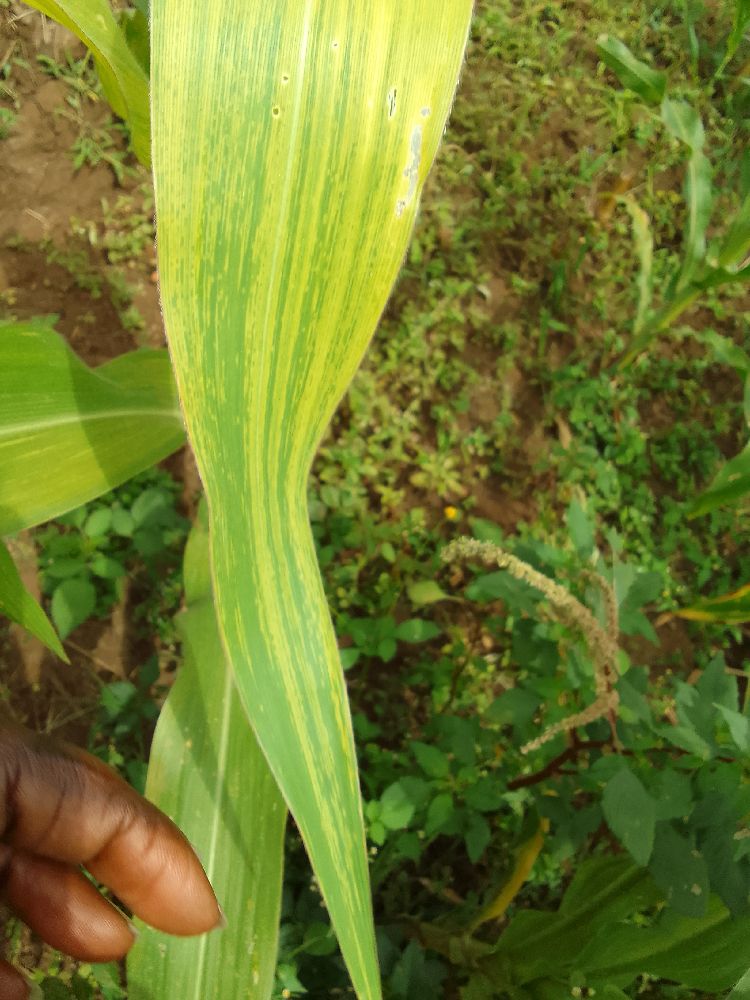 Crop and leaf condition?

maize, maize lethal necrosis
